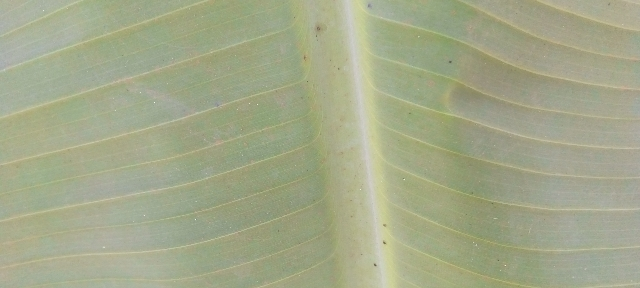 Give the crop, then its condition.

banana, healthy
